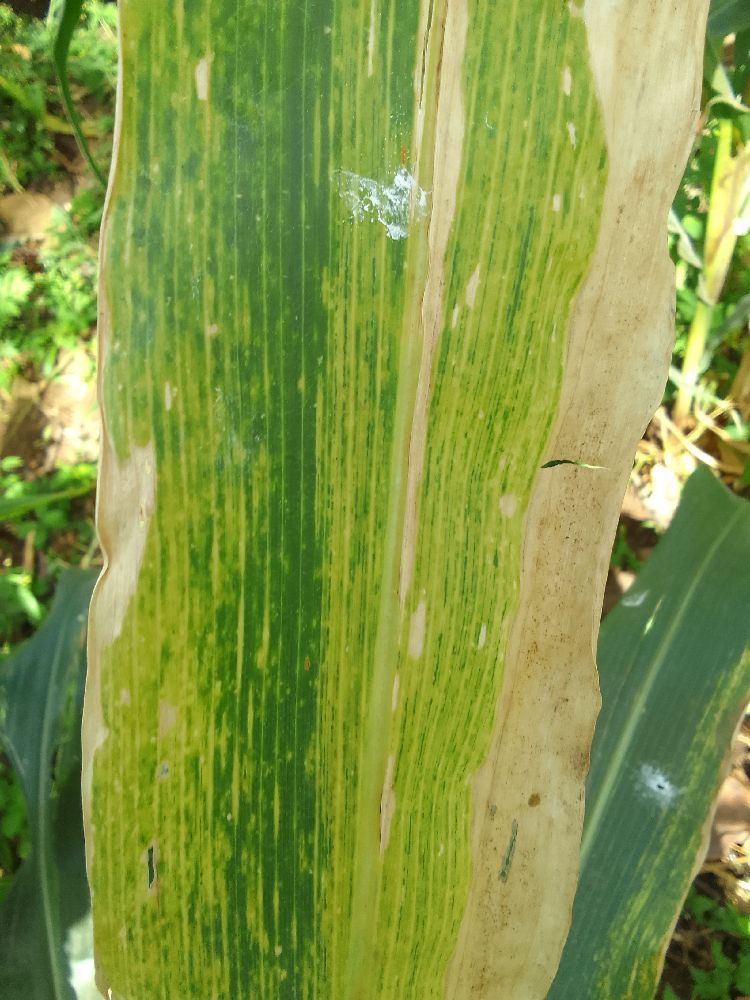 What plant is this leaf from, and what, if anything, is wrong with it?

maize, maize lethal necrosis
